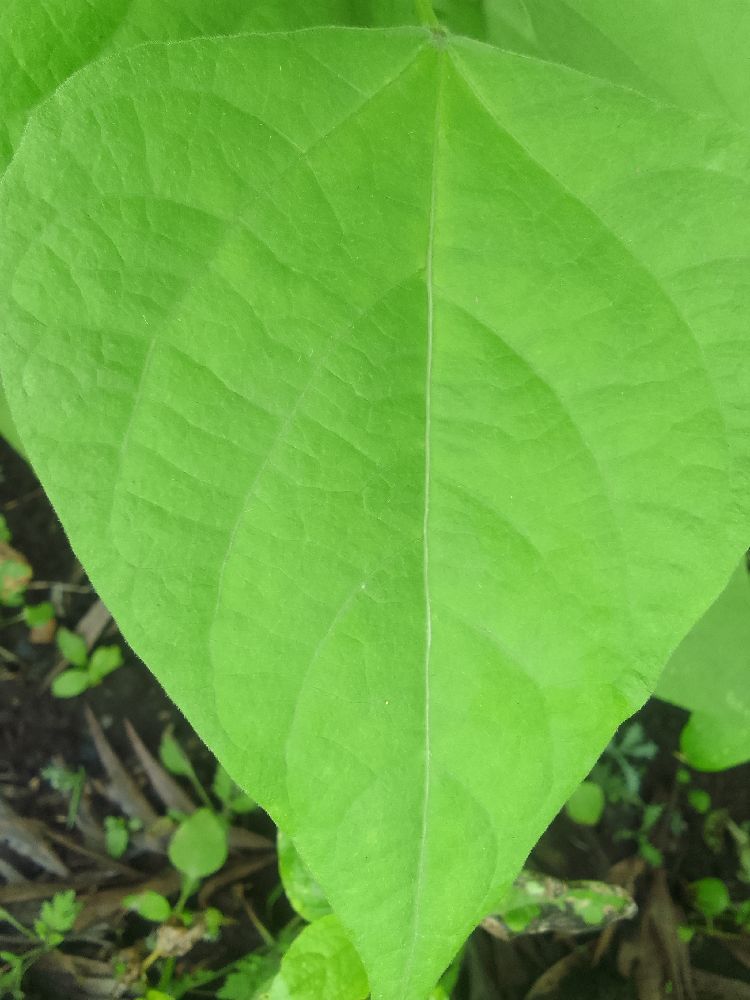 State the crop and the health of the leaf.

common bean, healthy
